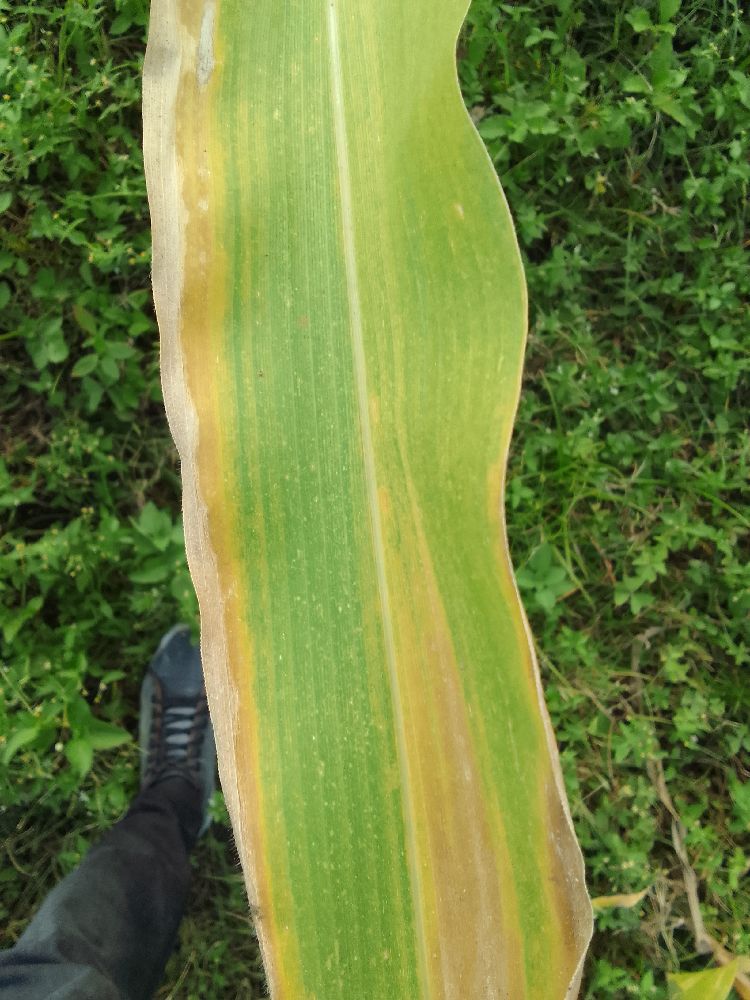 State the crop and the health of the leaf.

maize, maize lethal necrosis
